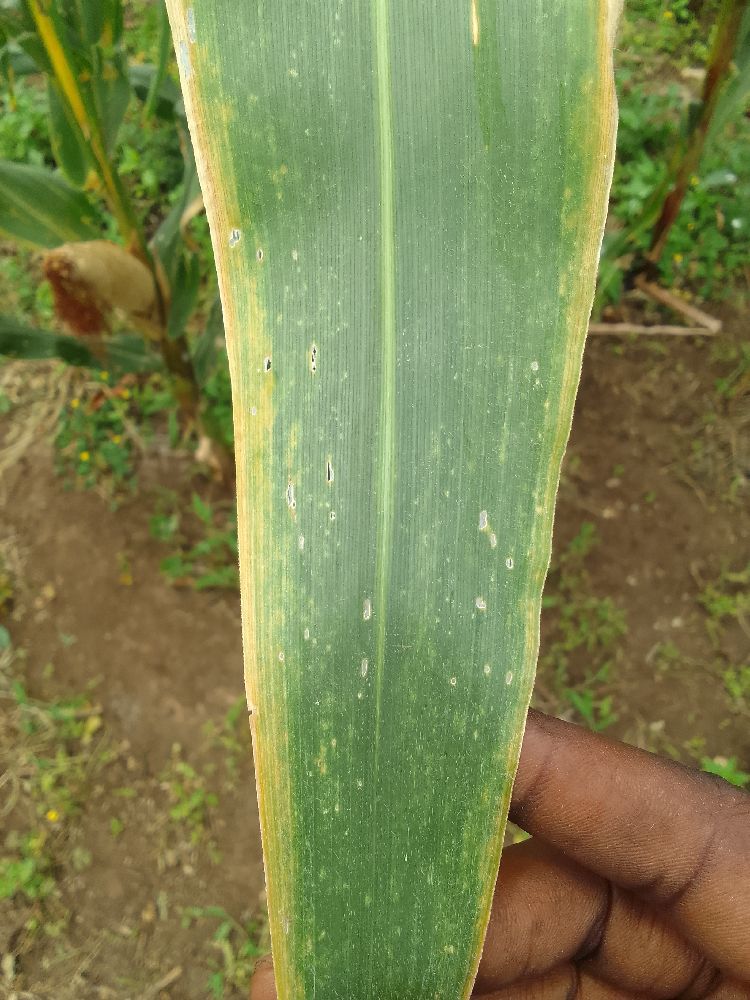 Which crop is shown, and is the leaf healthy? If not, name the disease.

maize, maize lethal necrosis
